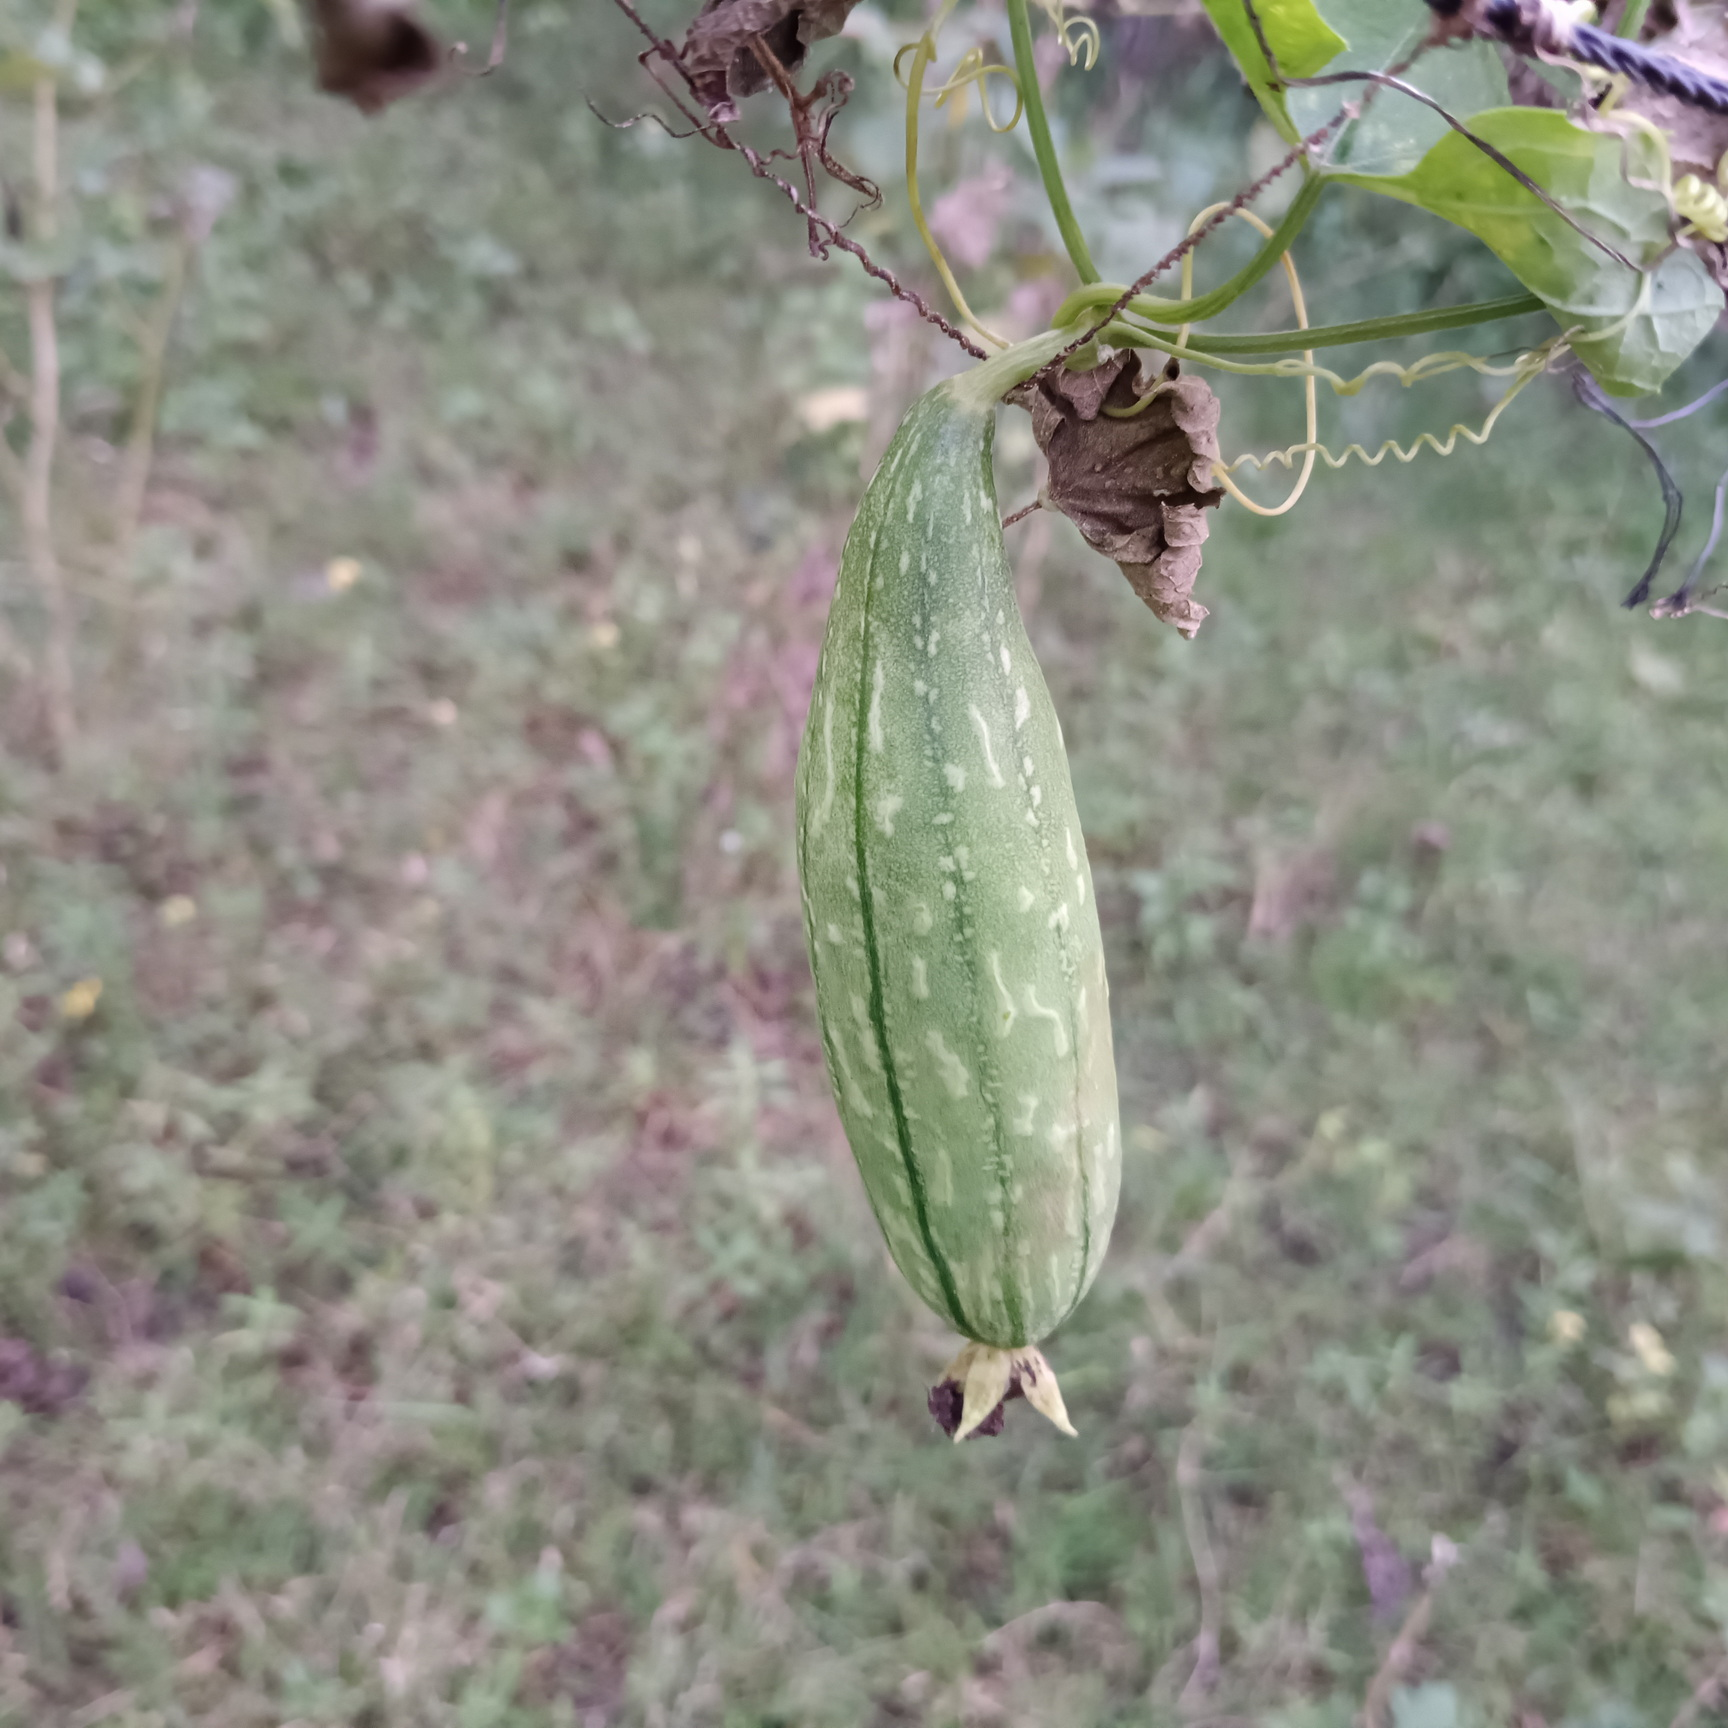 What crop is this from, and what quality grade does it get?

luffa, fresh
